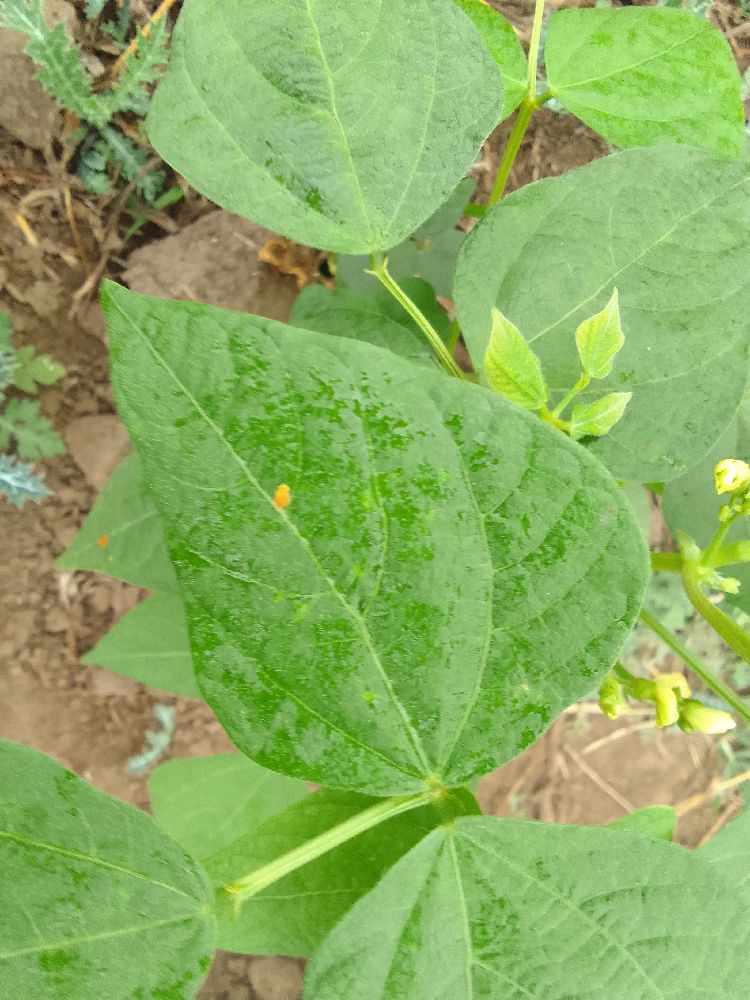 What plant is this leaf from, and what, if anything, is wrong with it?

common bean, healthy
